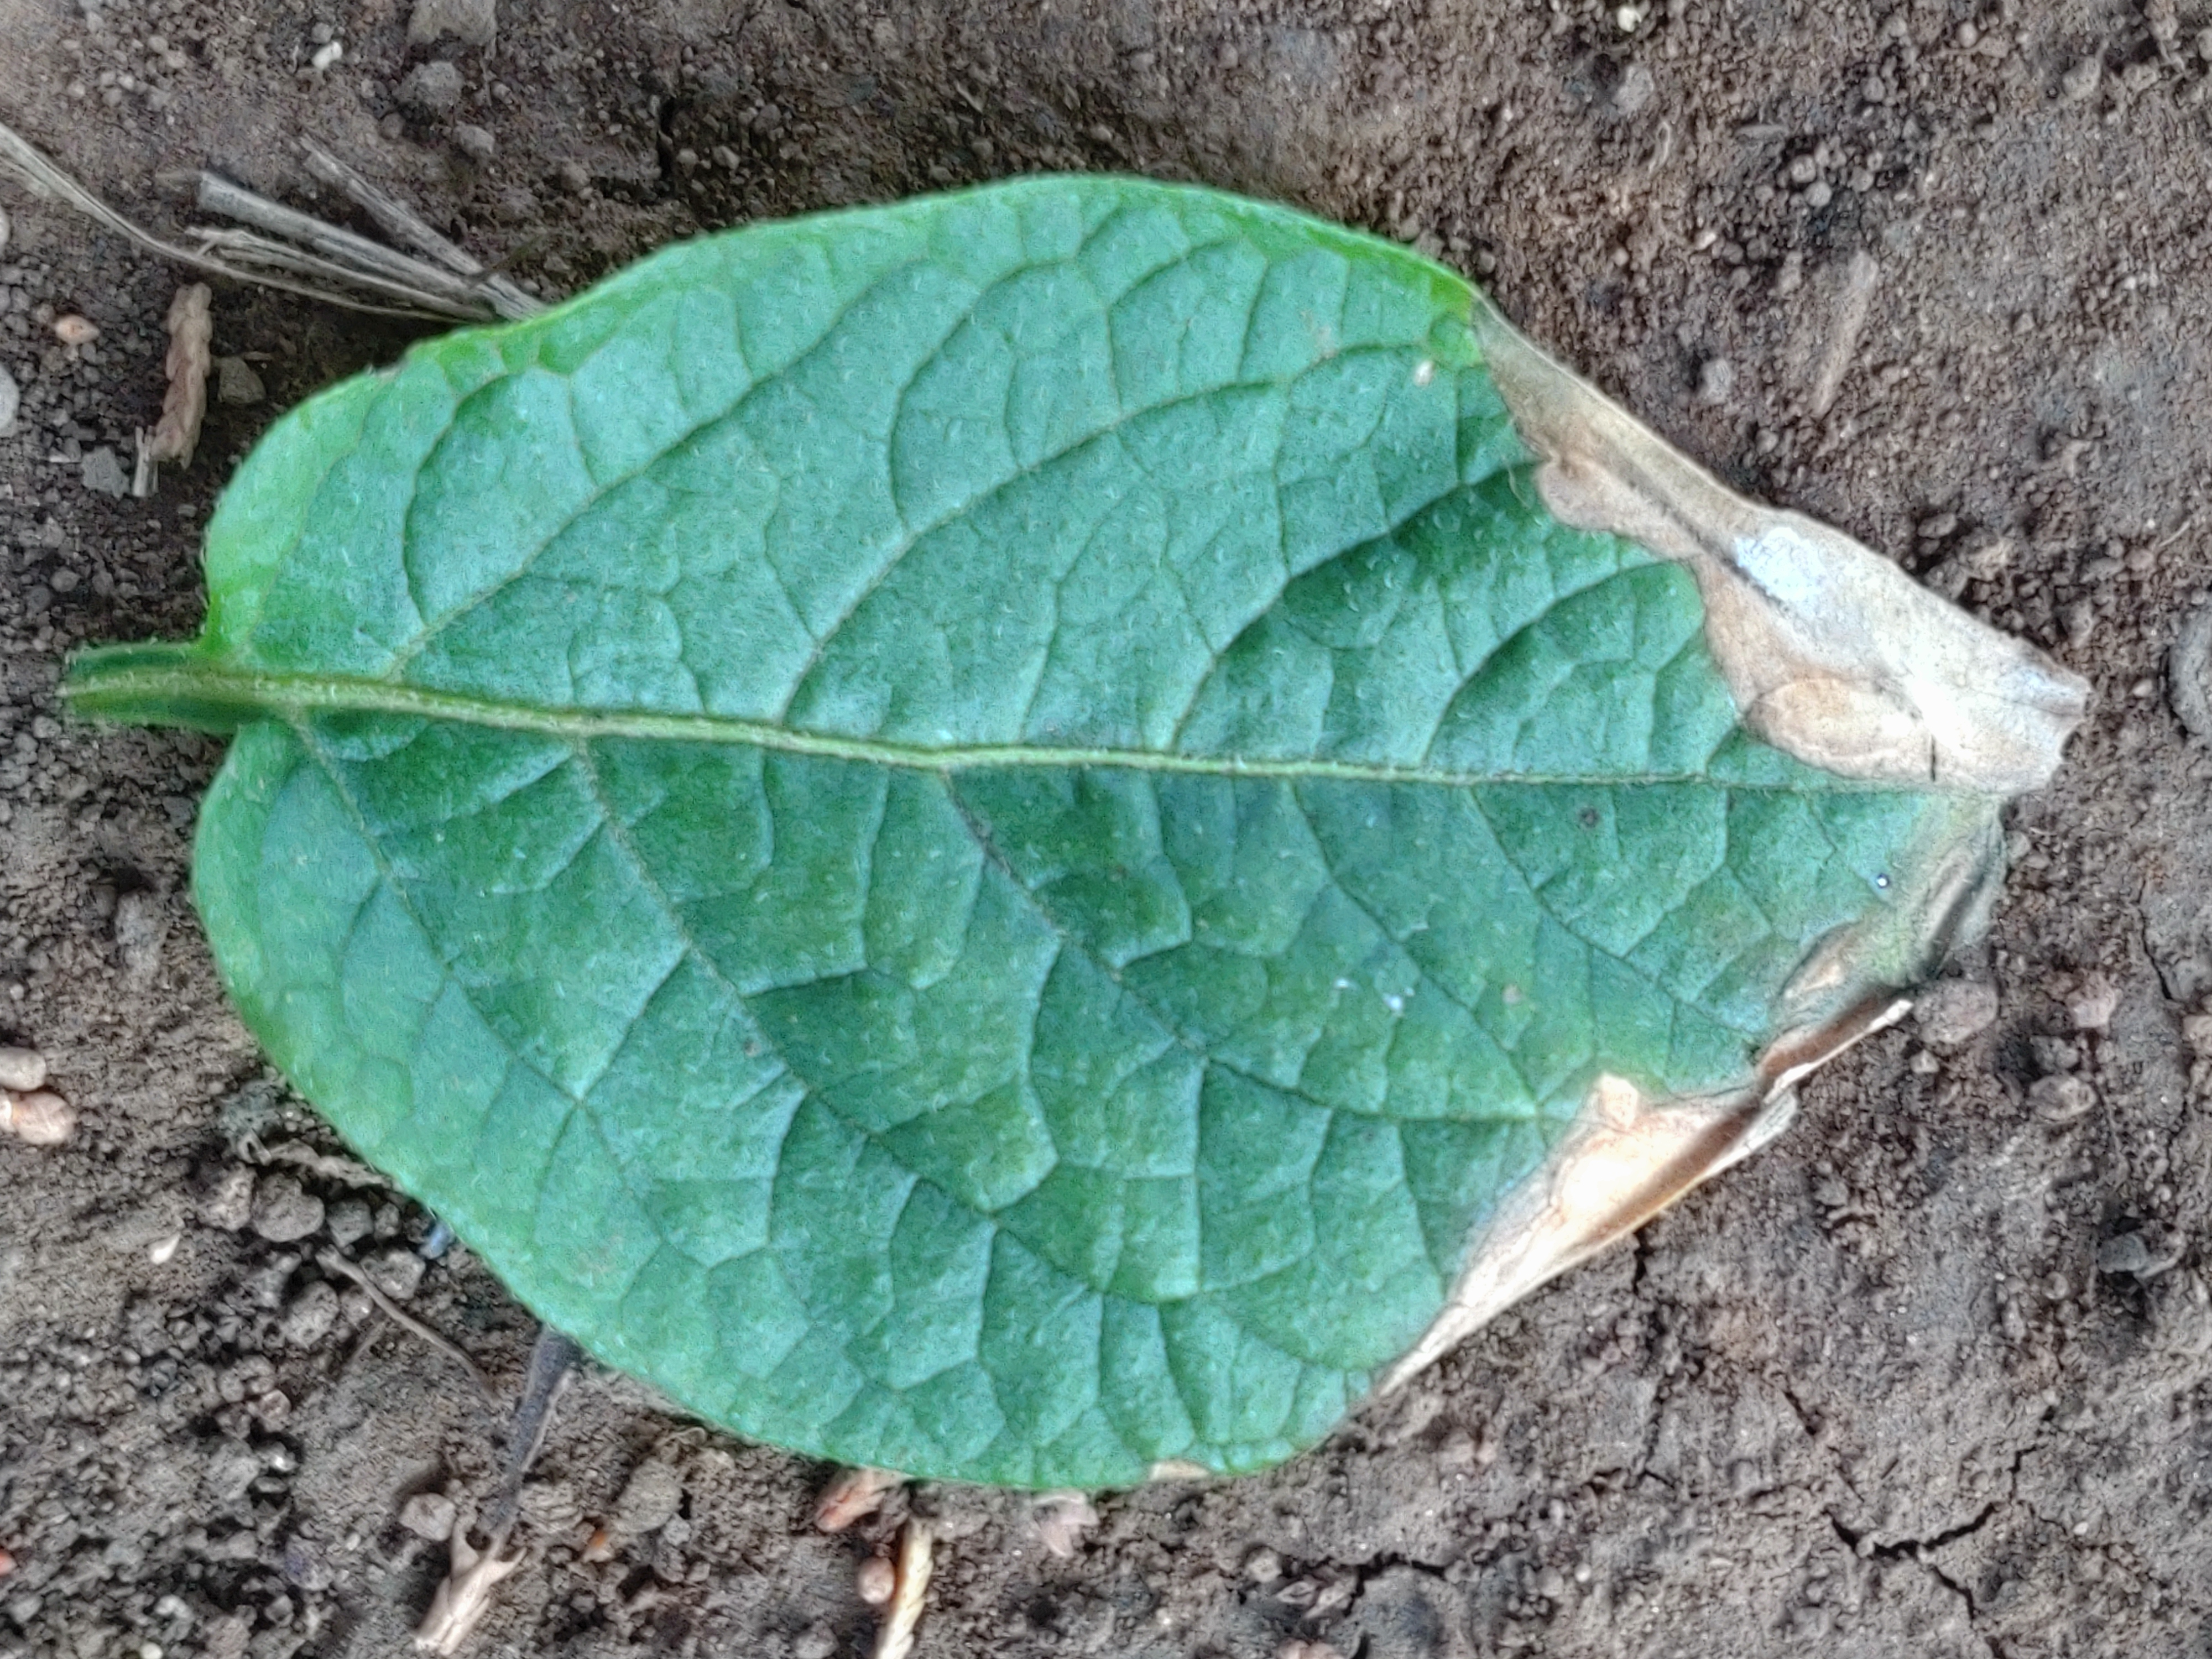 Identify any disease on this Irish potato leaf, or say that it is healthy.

early blight
